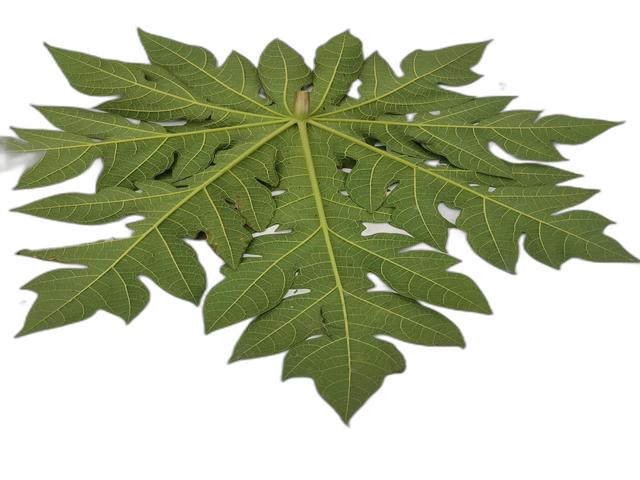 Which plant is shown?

papaya
